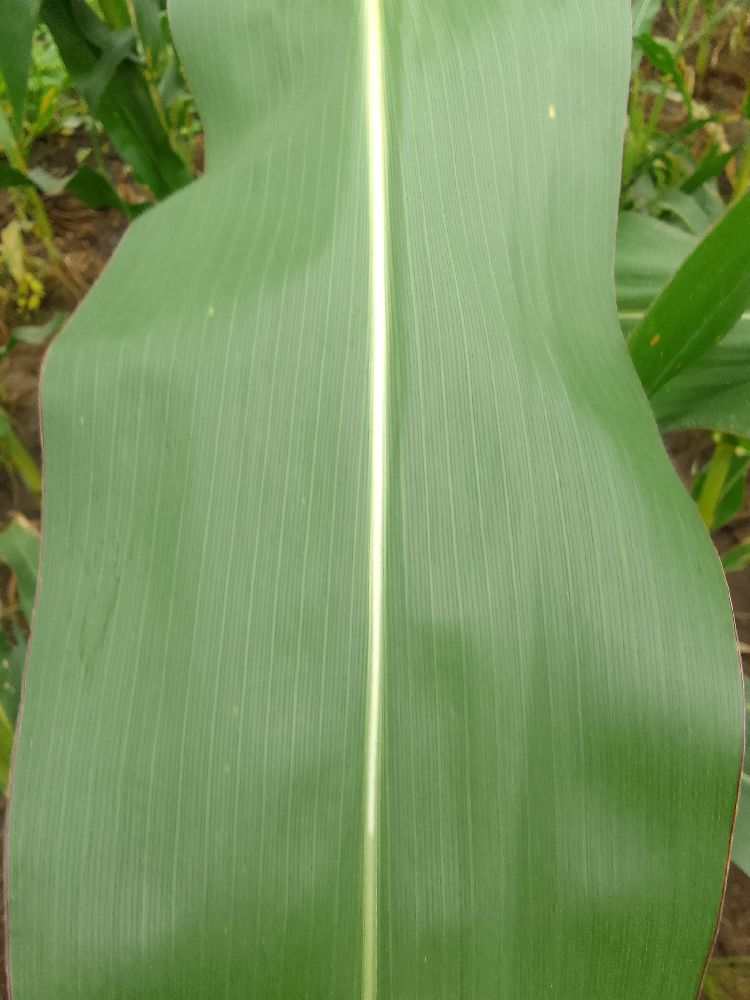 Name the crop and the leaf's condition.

maize, healthy
